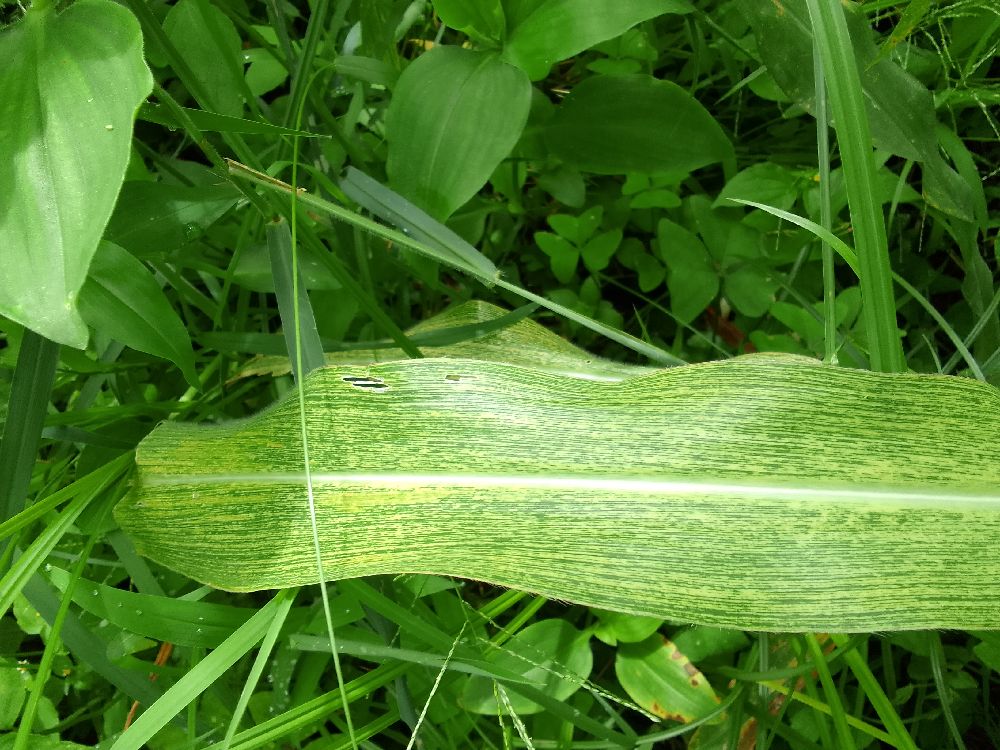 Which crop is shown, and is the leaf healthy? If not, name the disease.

maize, maize streak virus
